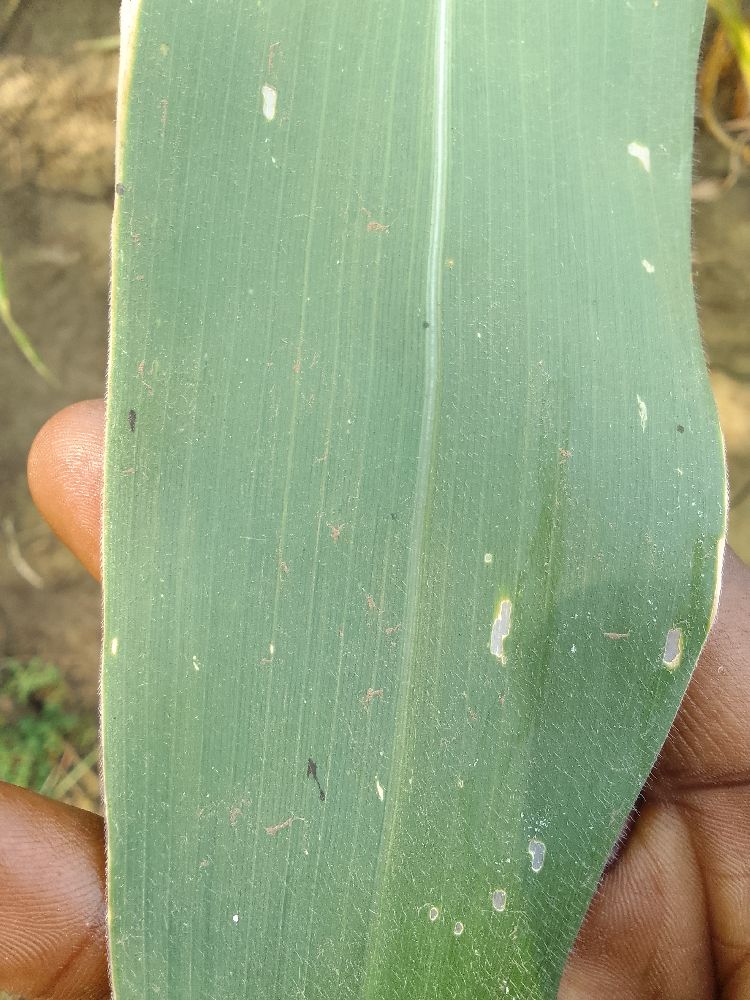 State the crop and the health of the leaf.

maize, healthy
